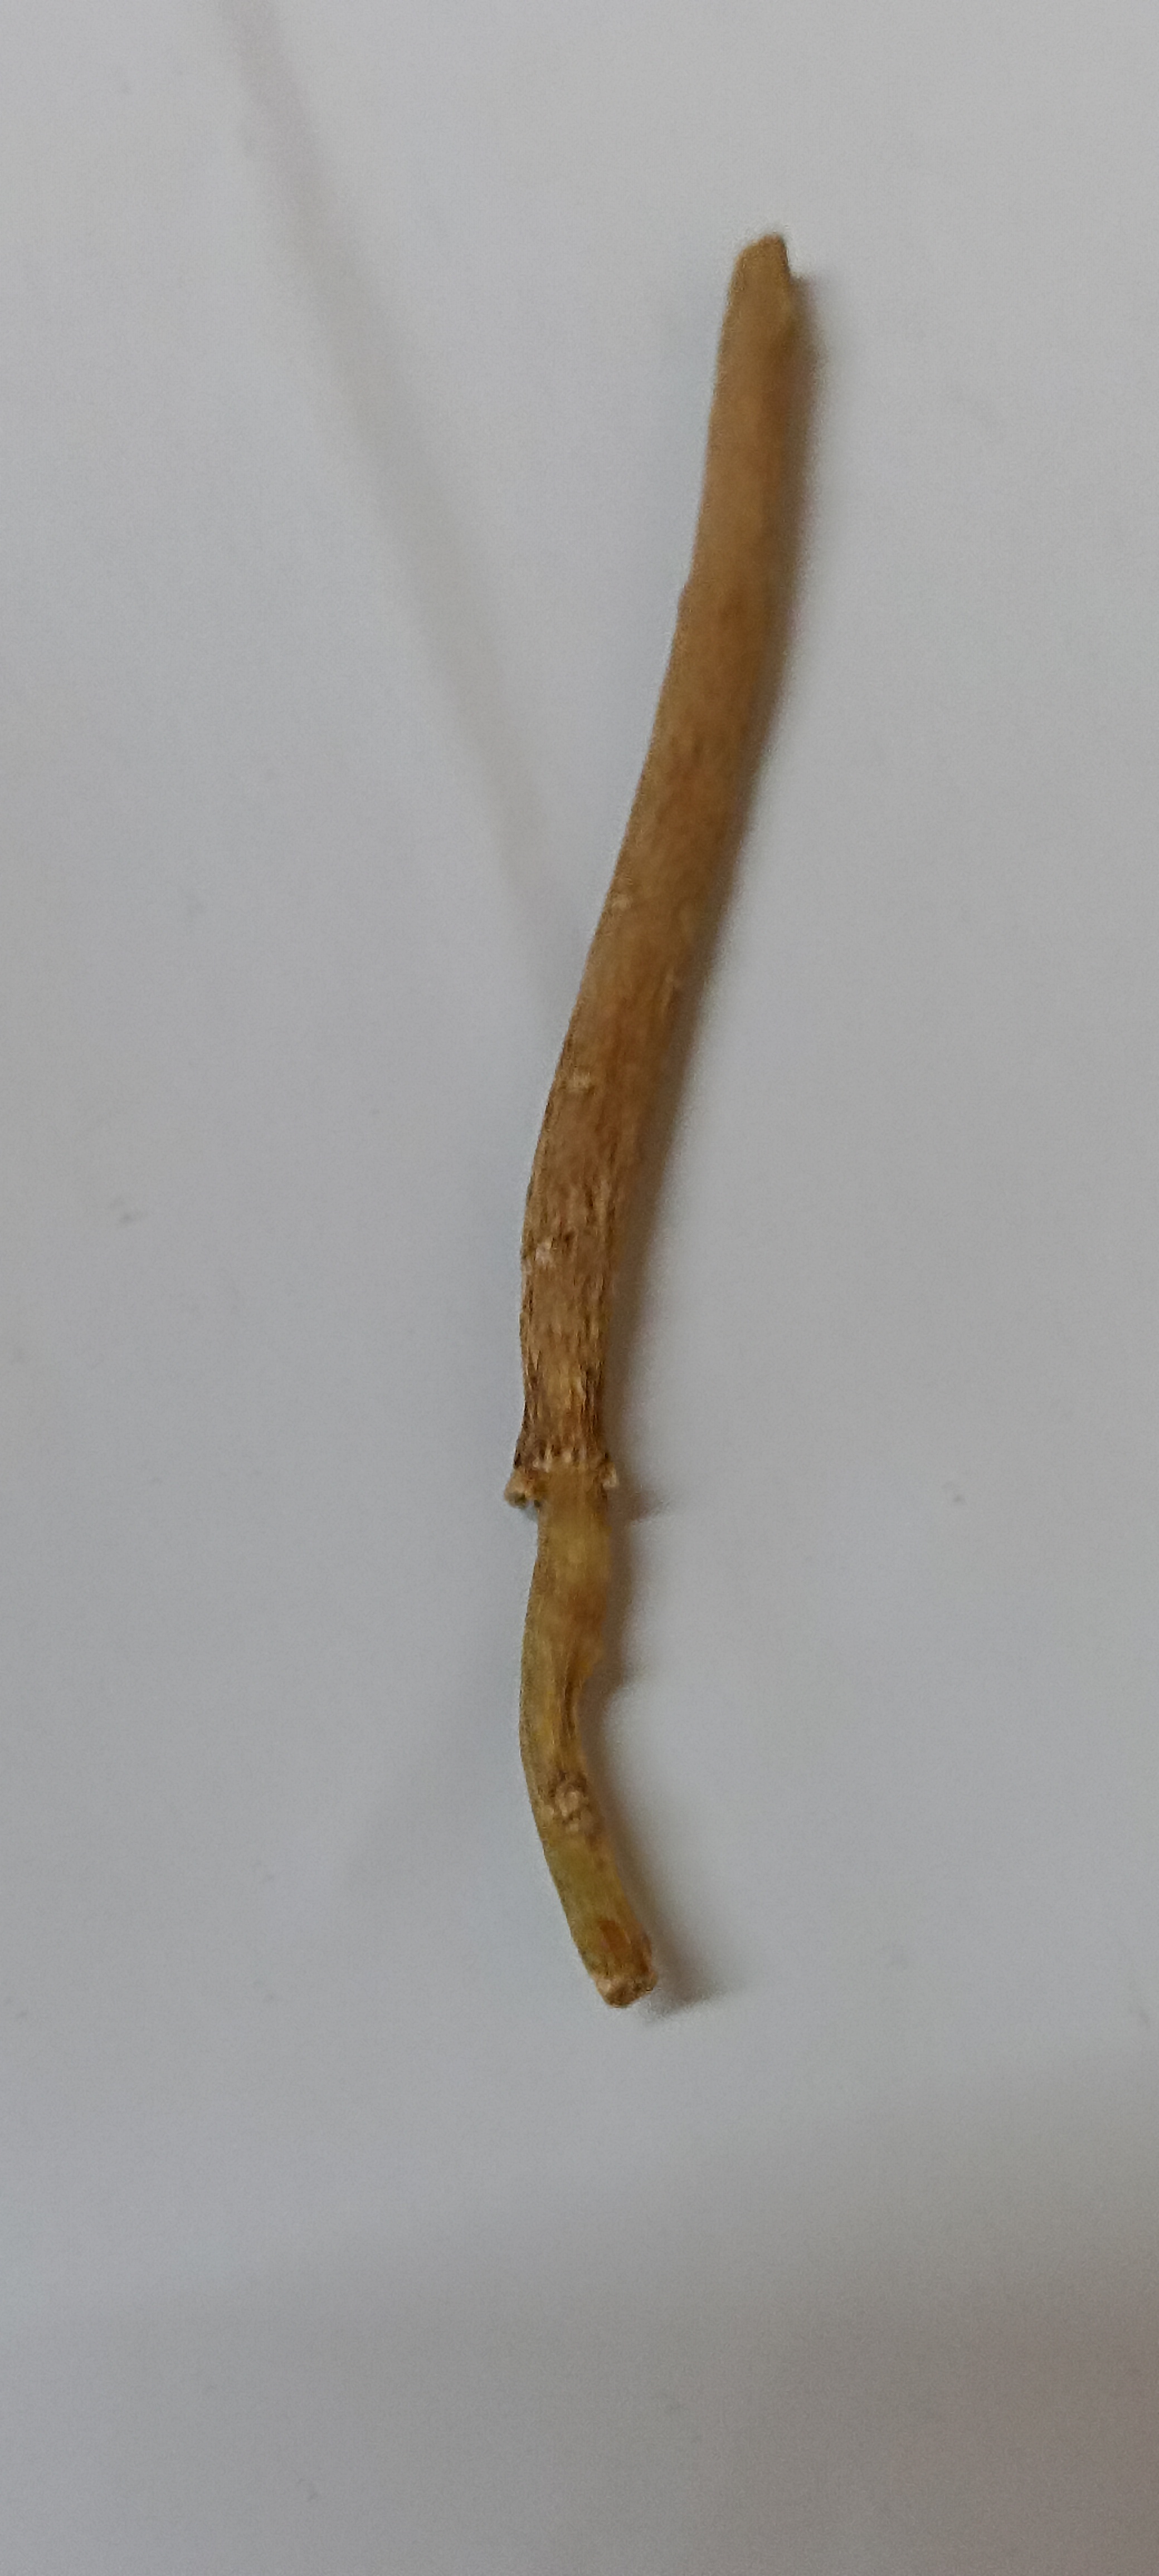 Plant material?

ashwagandha
